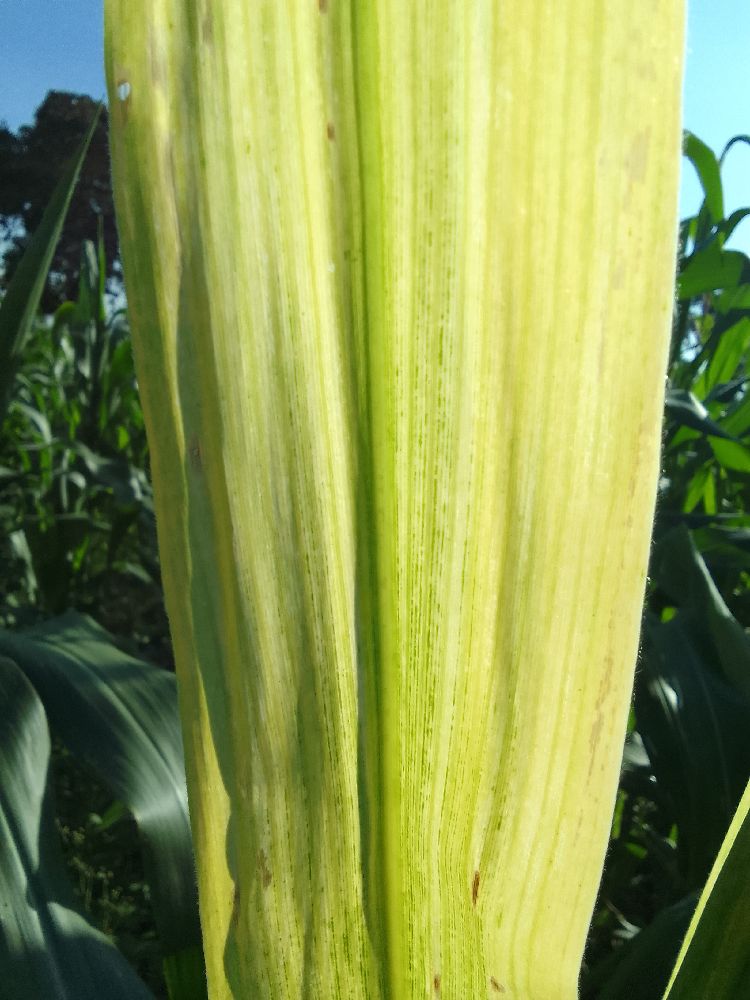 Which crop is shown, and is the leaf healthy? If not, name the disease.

maize, maize lethal necrosis
